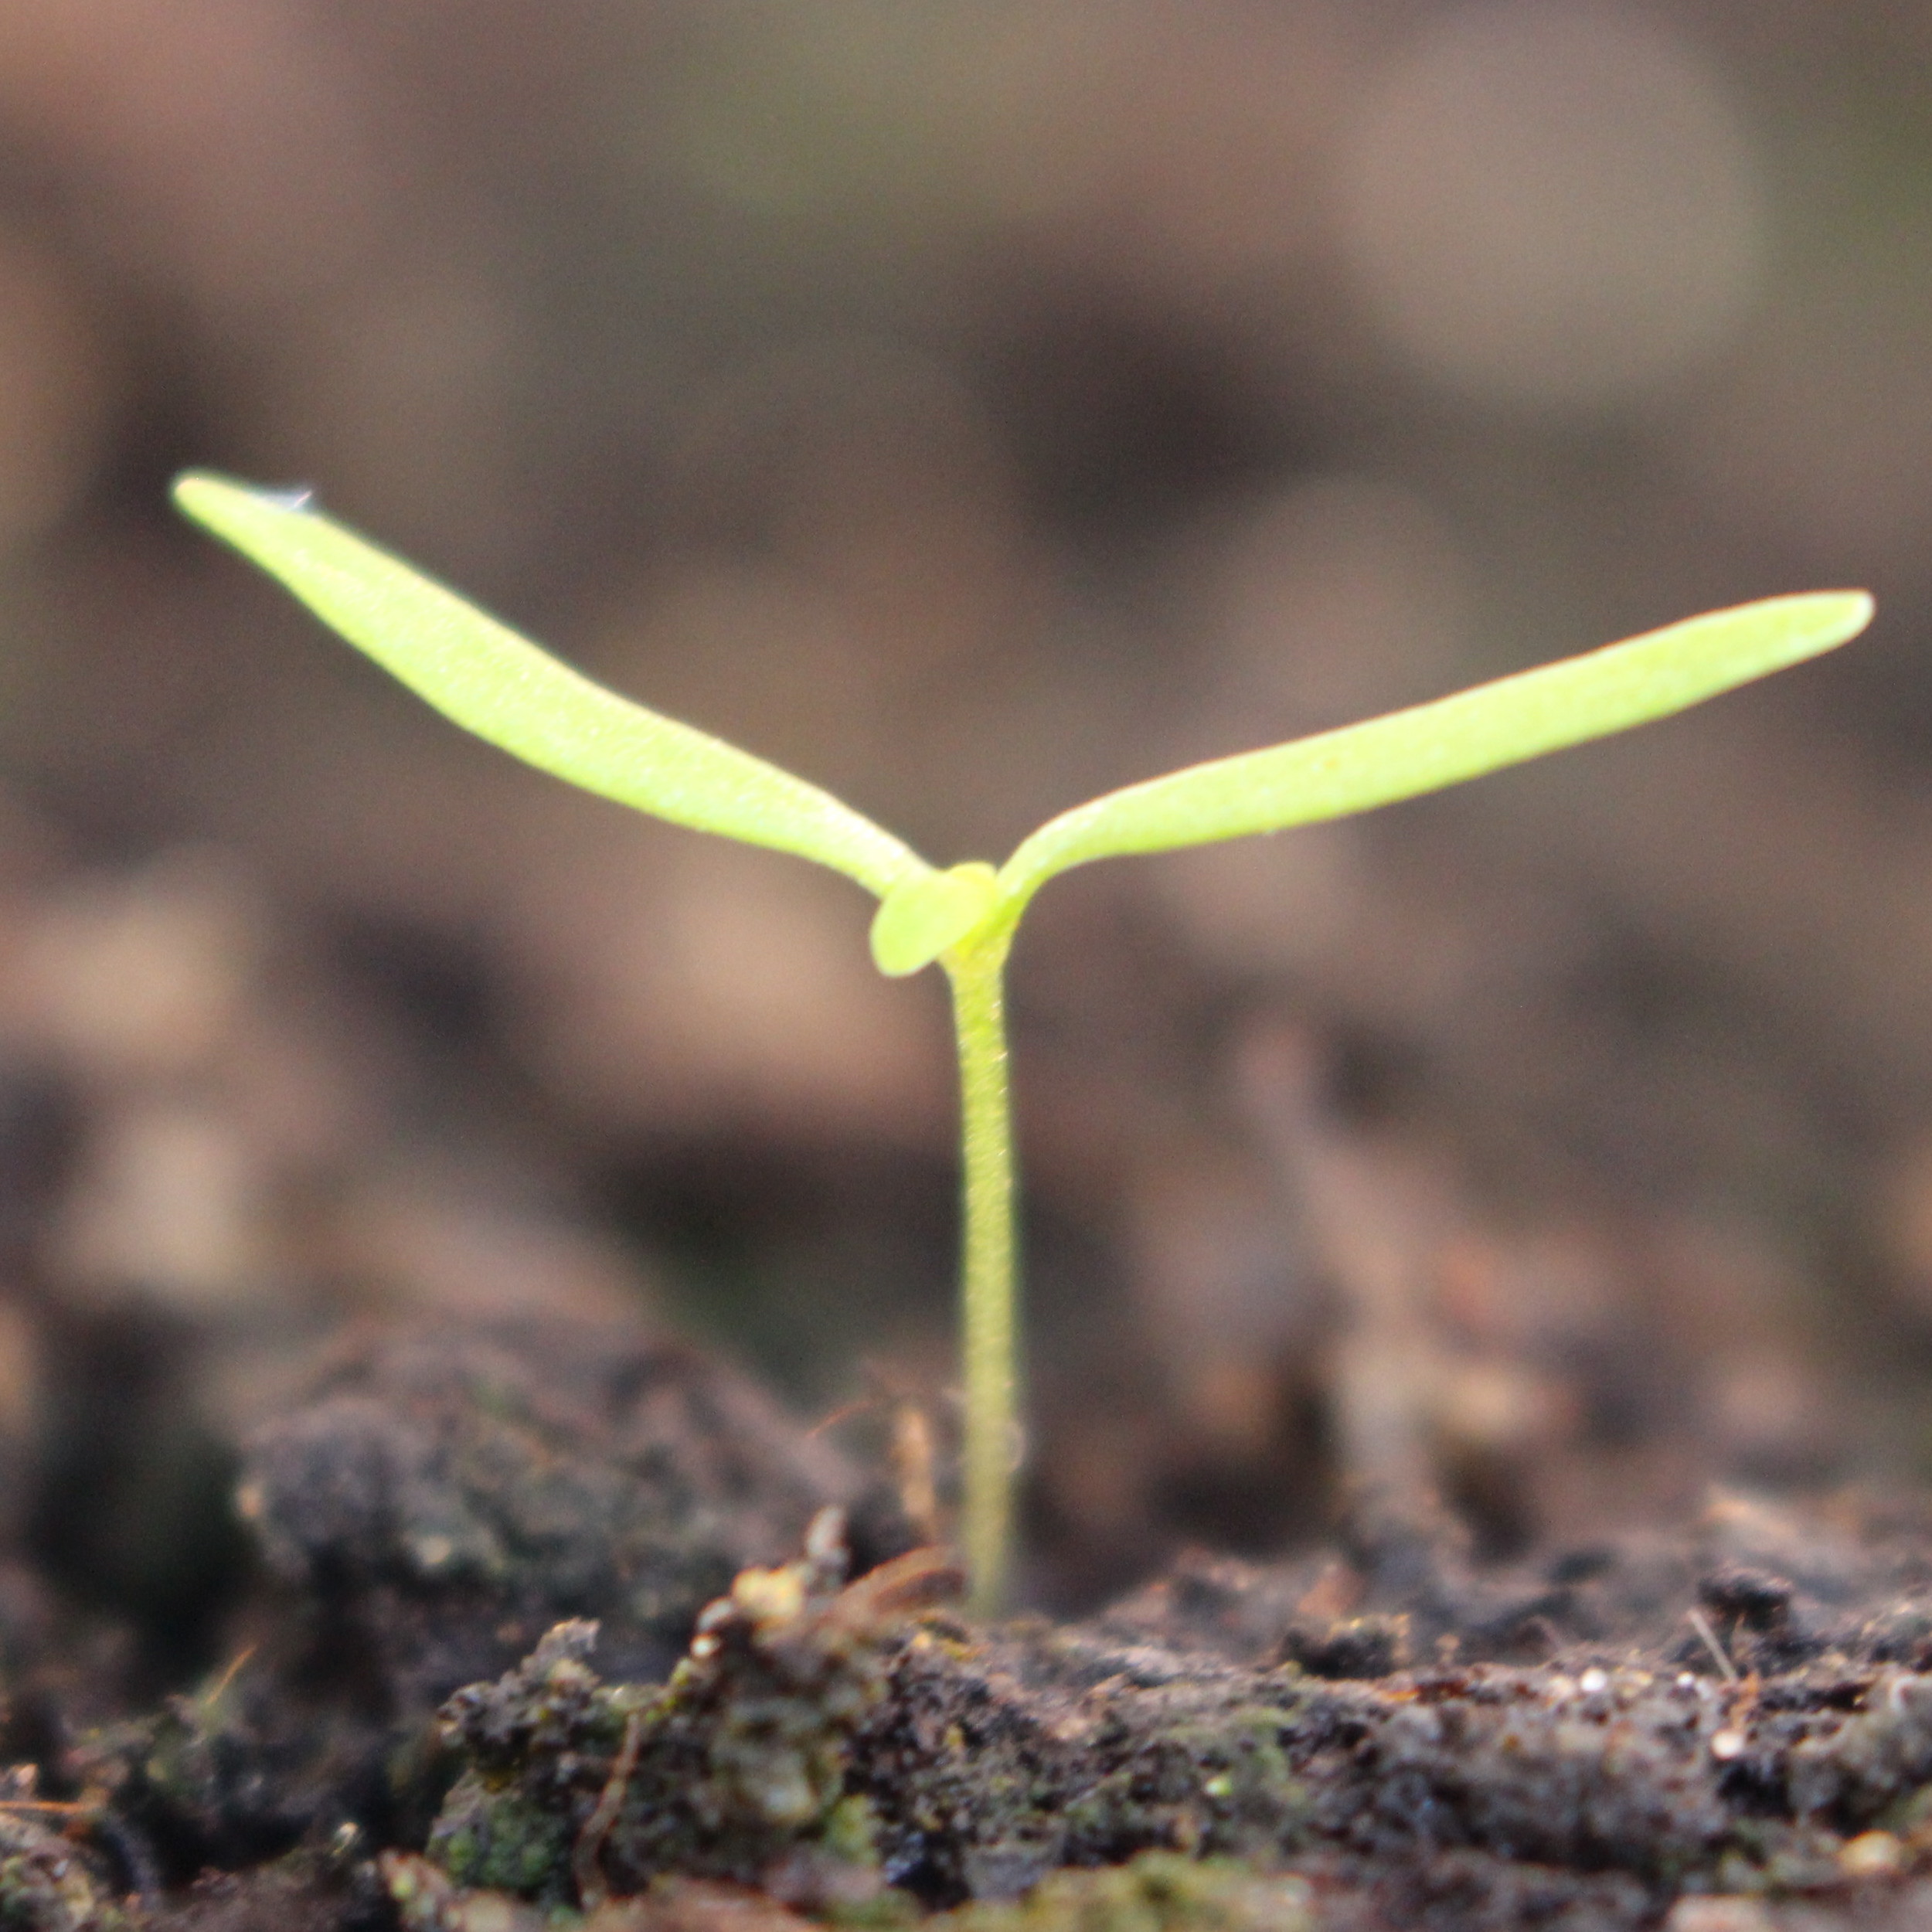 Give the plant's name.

Papaver rhoeas
